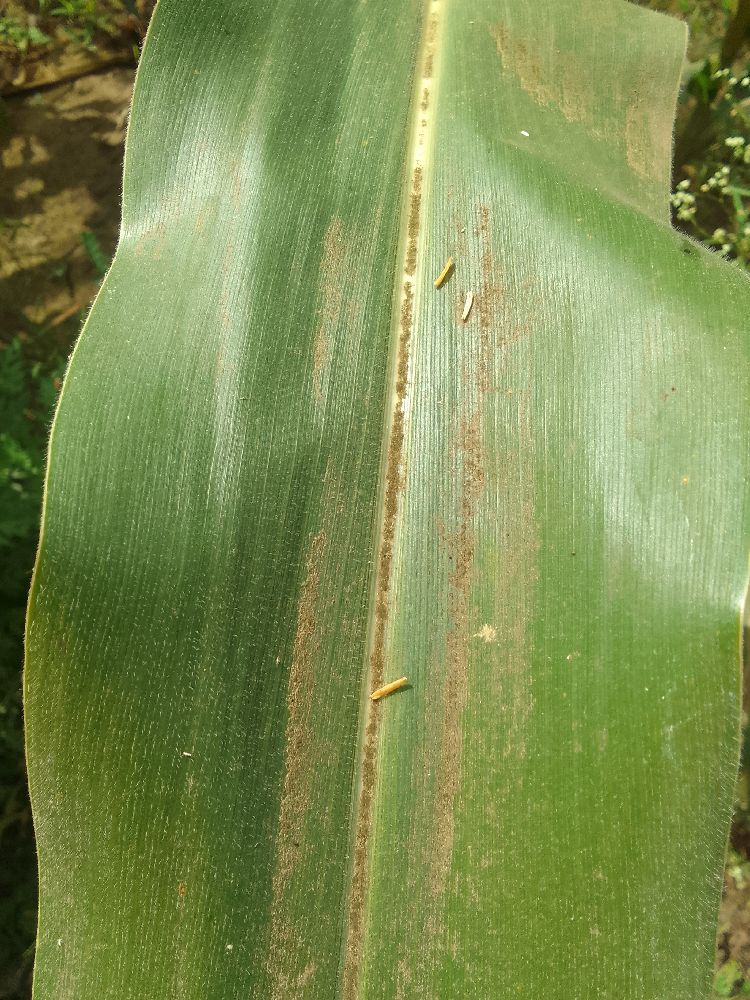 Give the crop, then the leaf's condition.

maize, healthy
